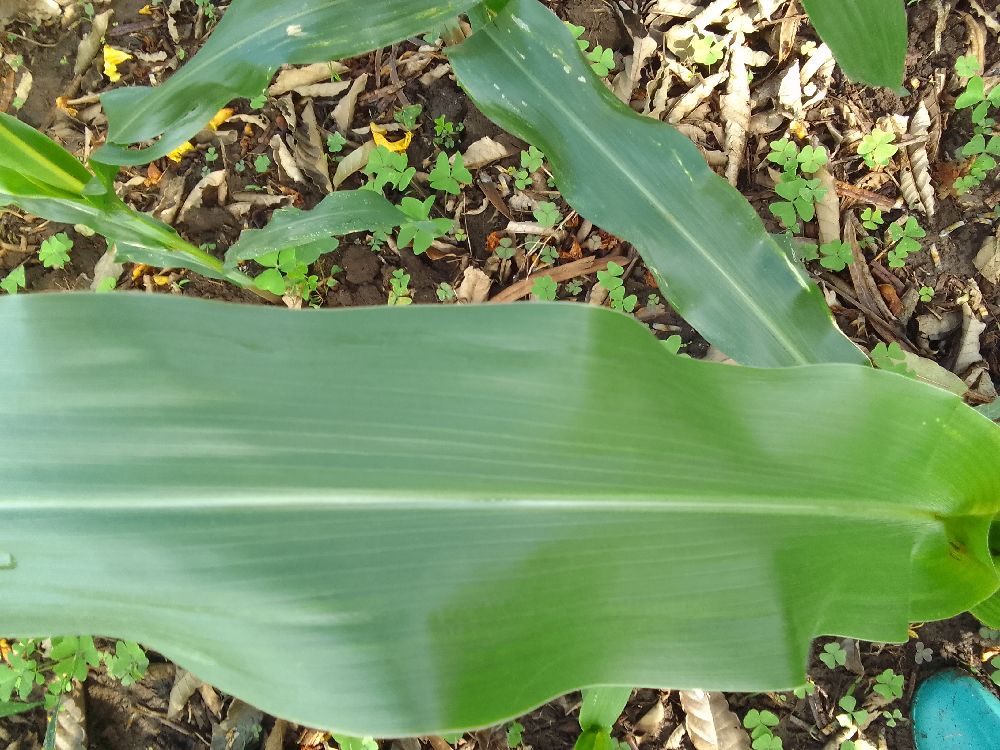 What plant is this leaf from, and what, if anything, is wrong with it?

maize, healthy
